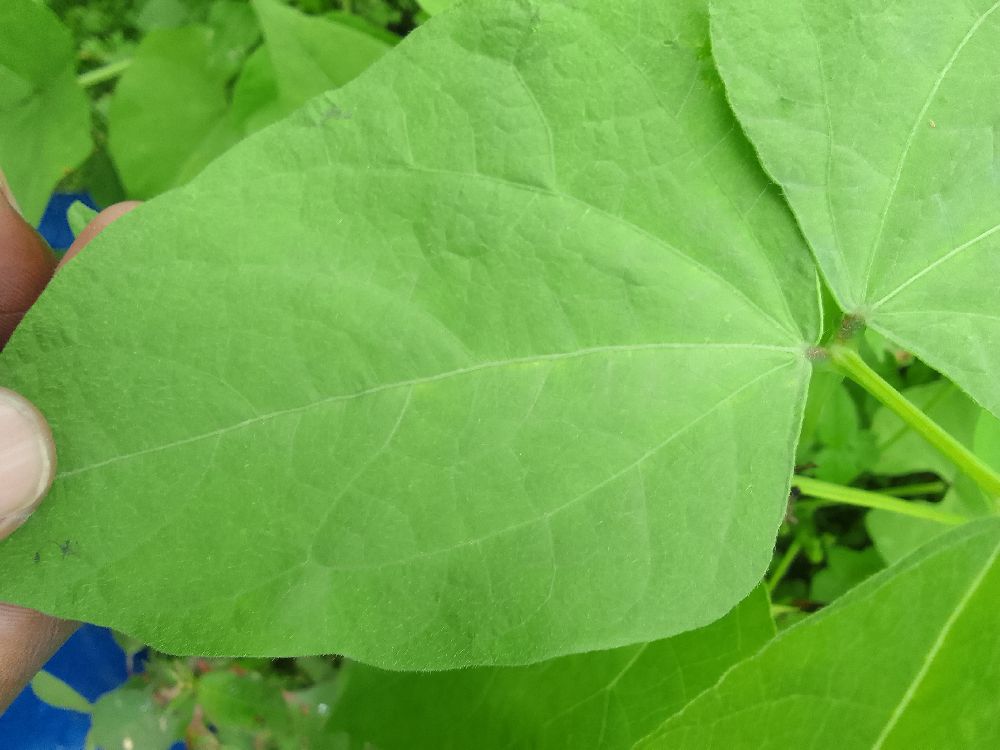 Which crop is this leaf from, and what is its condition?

common bean, healthy
